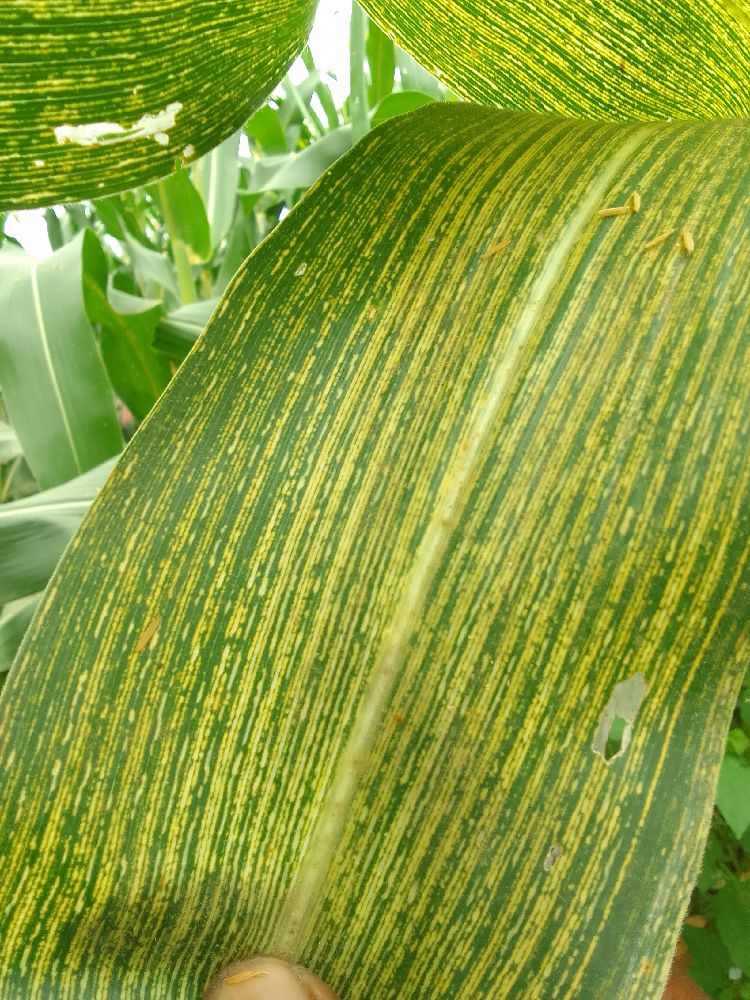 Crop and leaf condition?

maize, maize streak virus
